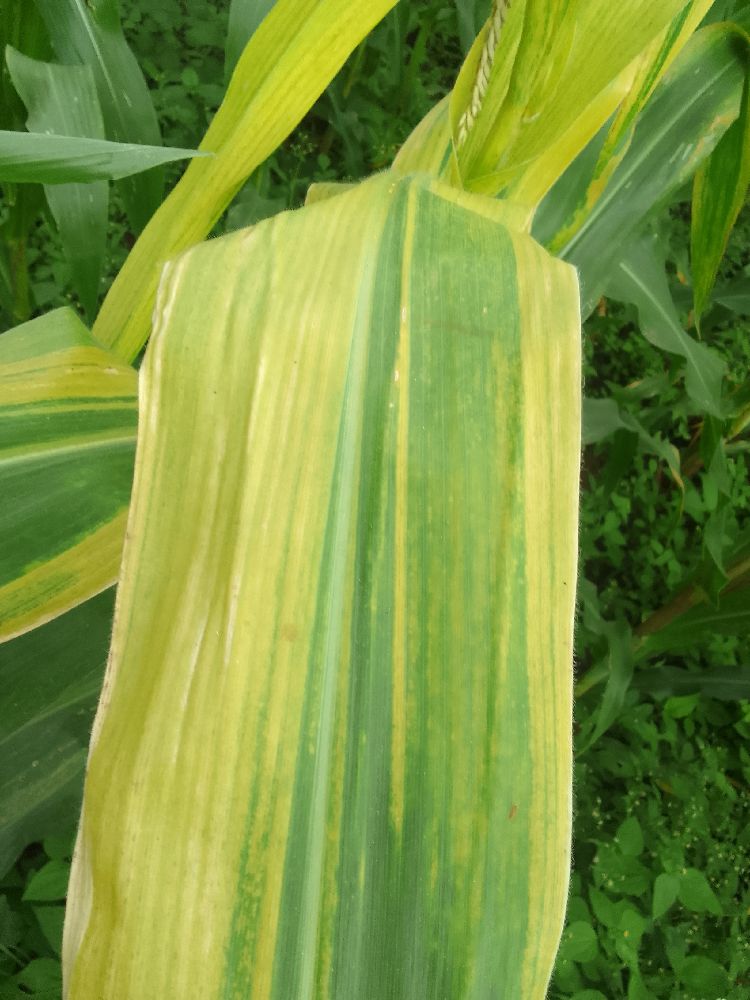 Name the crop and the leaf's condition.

maize, maize lethal necrosis
